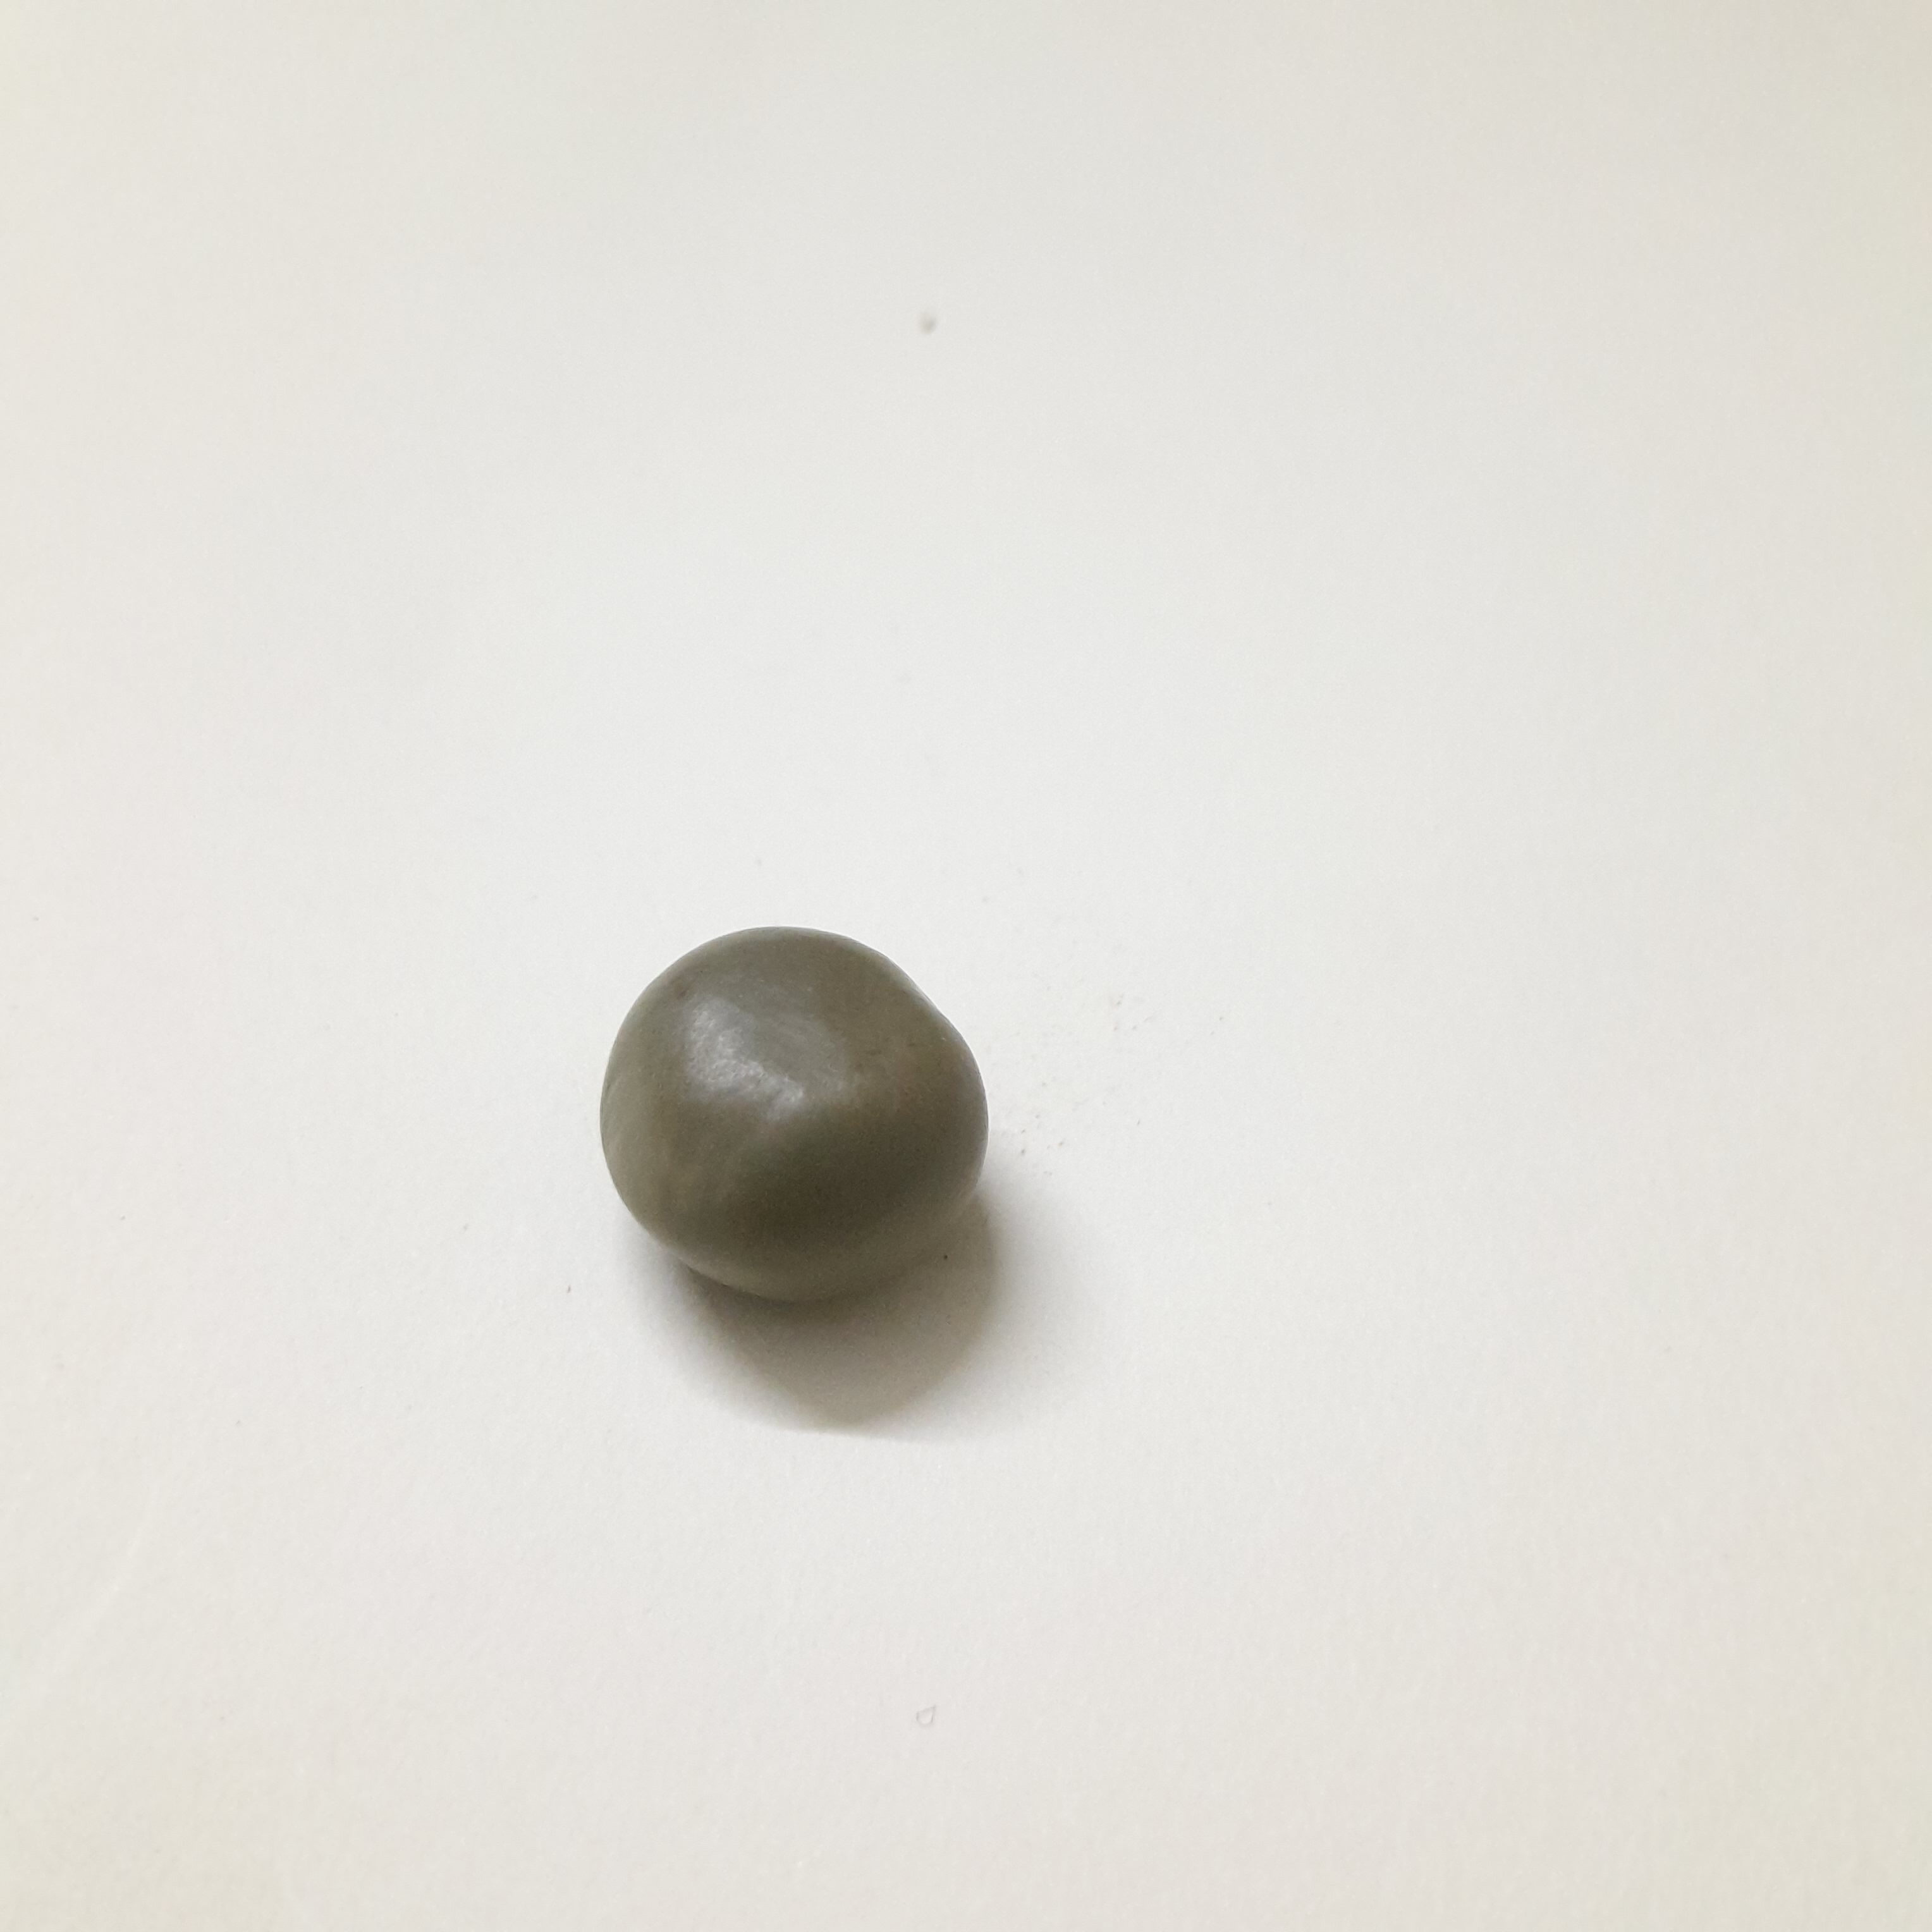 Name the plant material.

sagargota
